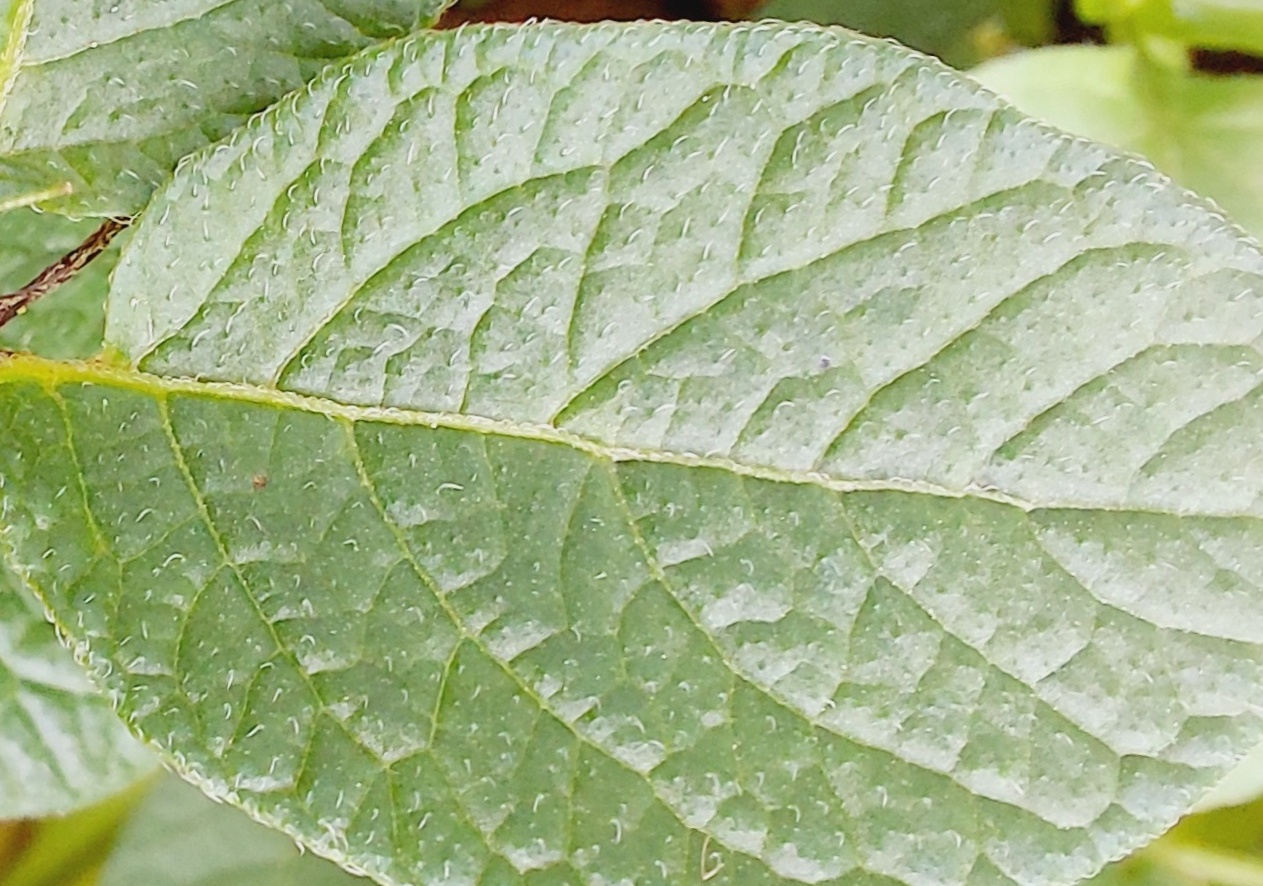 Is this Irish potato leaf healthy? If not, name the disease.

healthy
